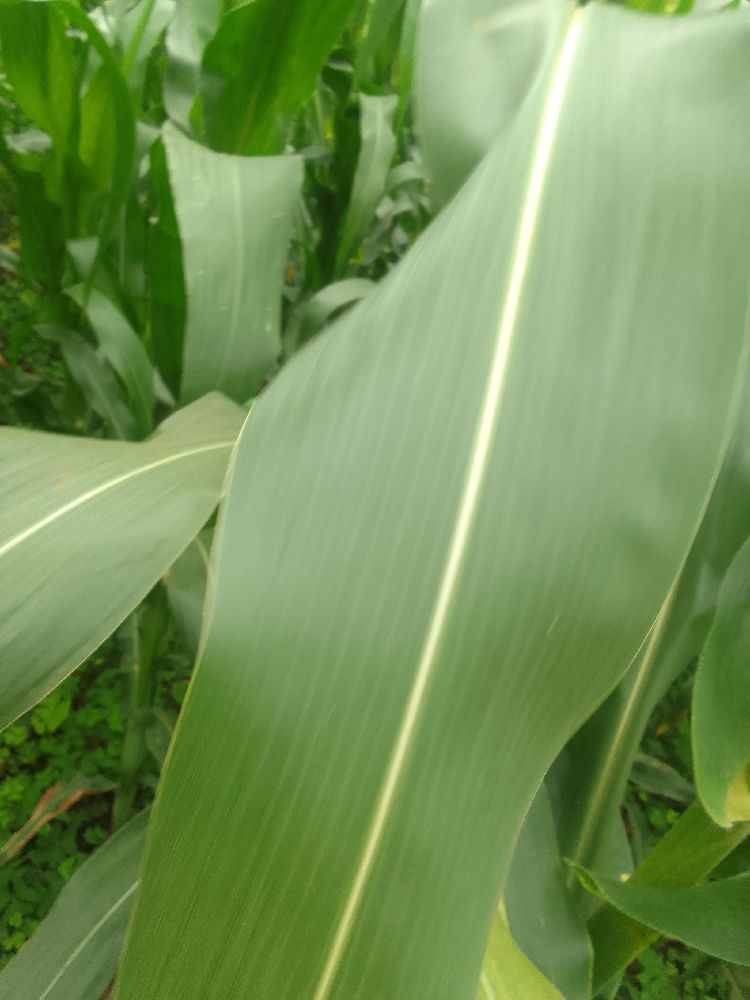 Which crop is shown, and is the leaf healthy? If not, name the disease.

maize, healthy
